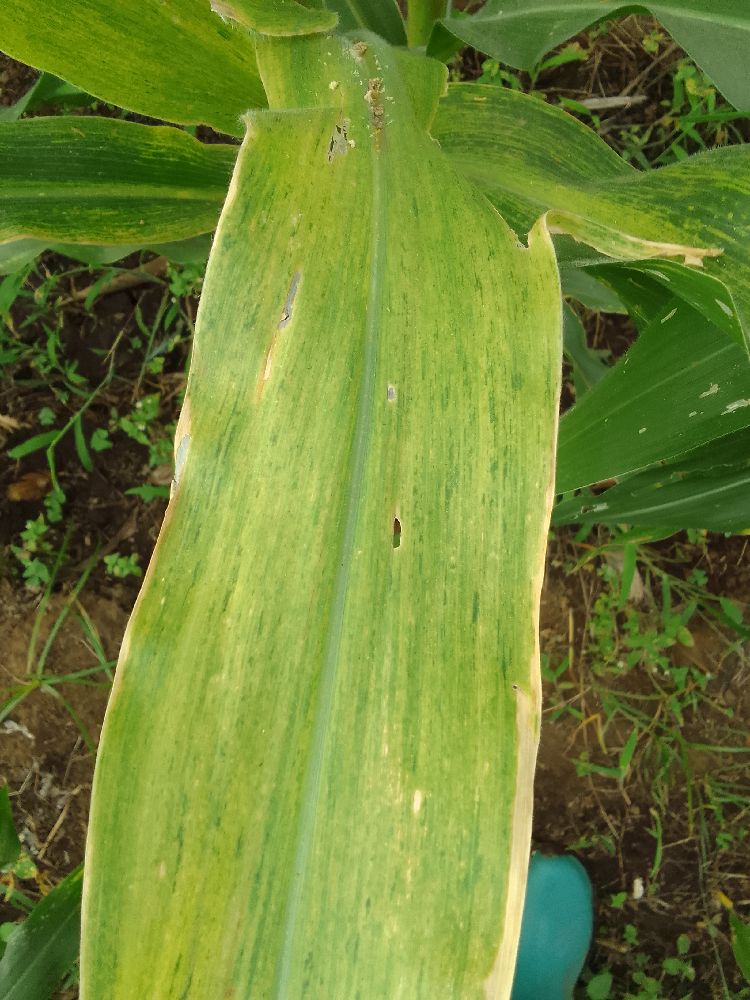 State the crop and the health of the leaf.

maize, maize lethal necrosis
